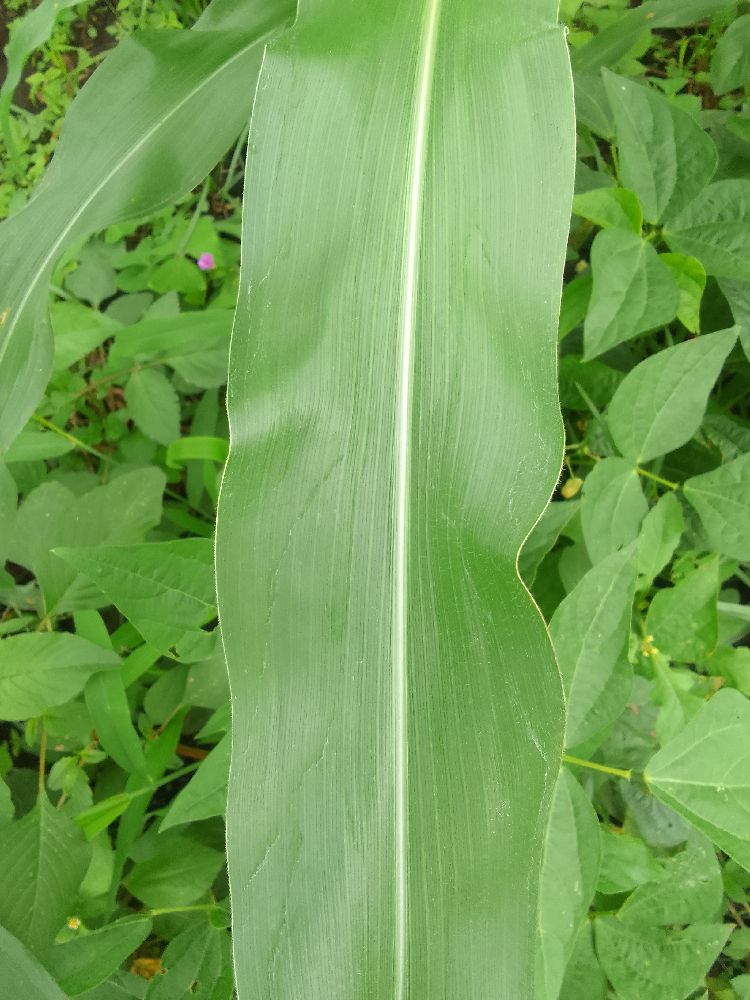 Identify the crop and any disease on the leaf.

maize, healthy
